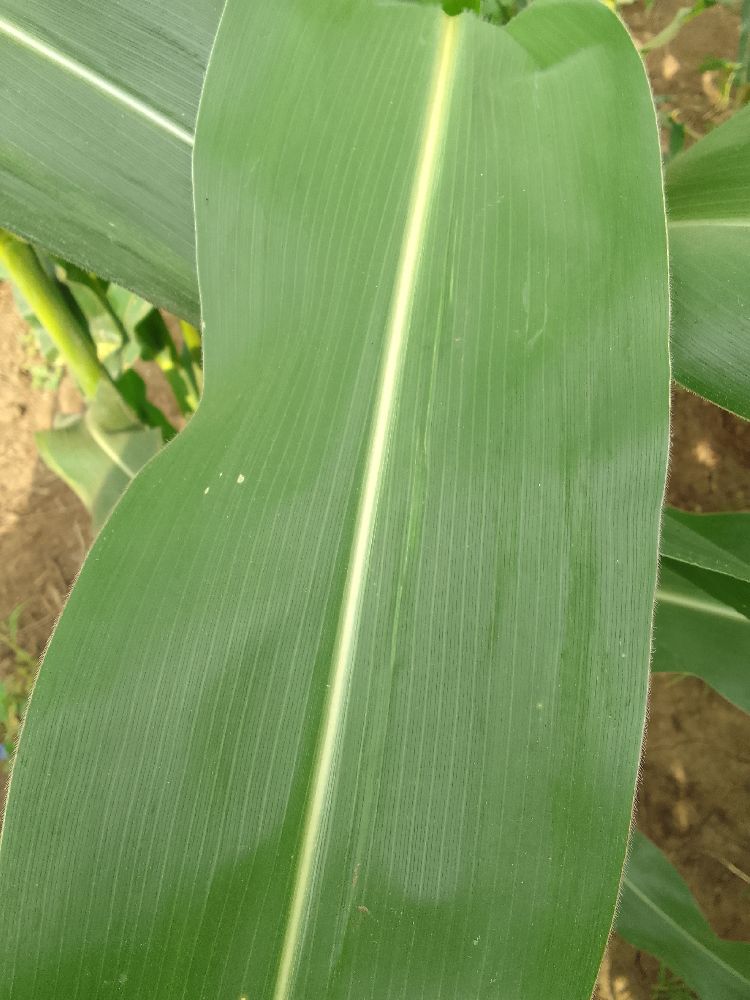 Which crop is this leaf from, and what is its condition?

maize, healthy
